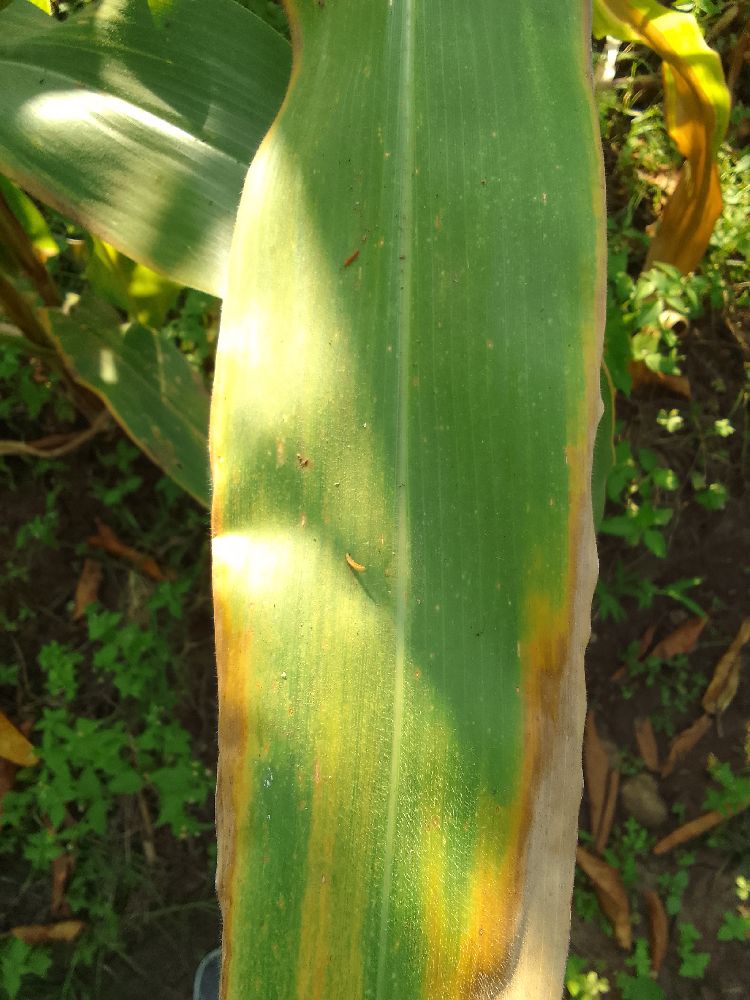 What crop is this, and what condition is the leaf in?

maize, maize lethal necrosis
